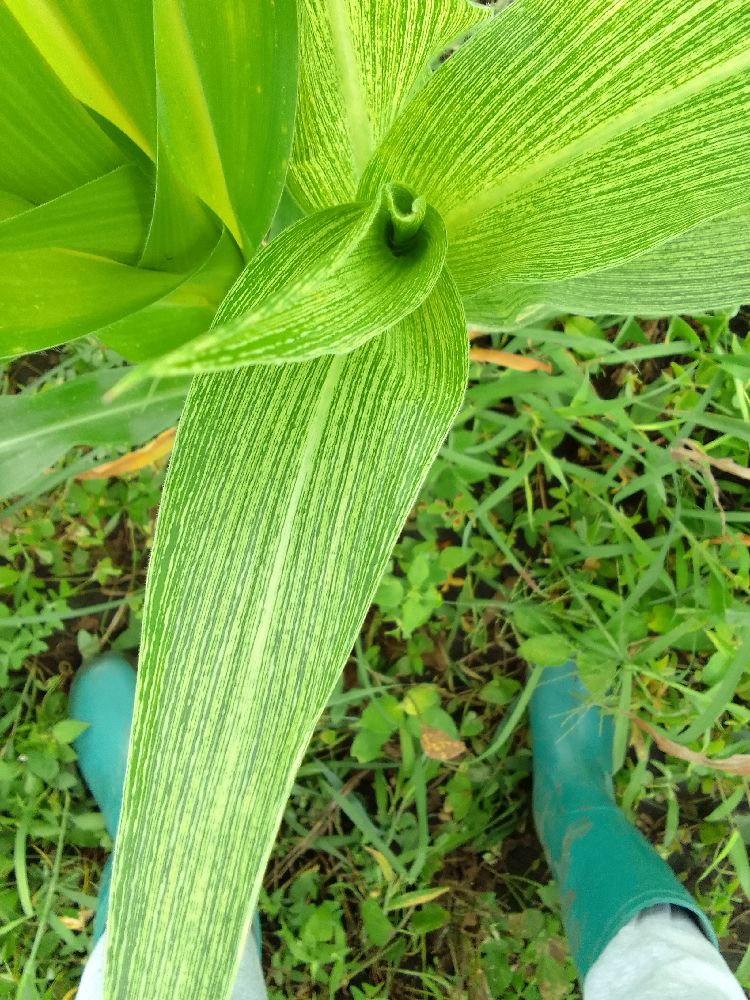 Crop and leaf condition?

maize, maize streak virus
